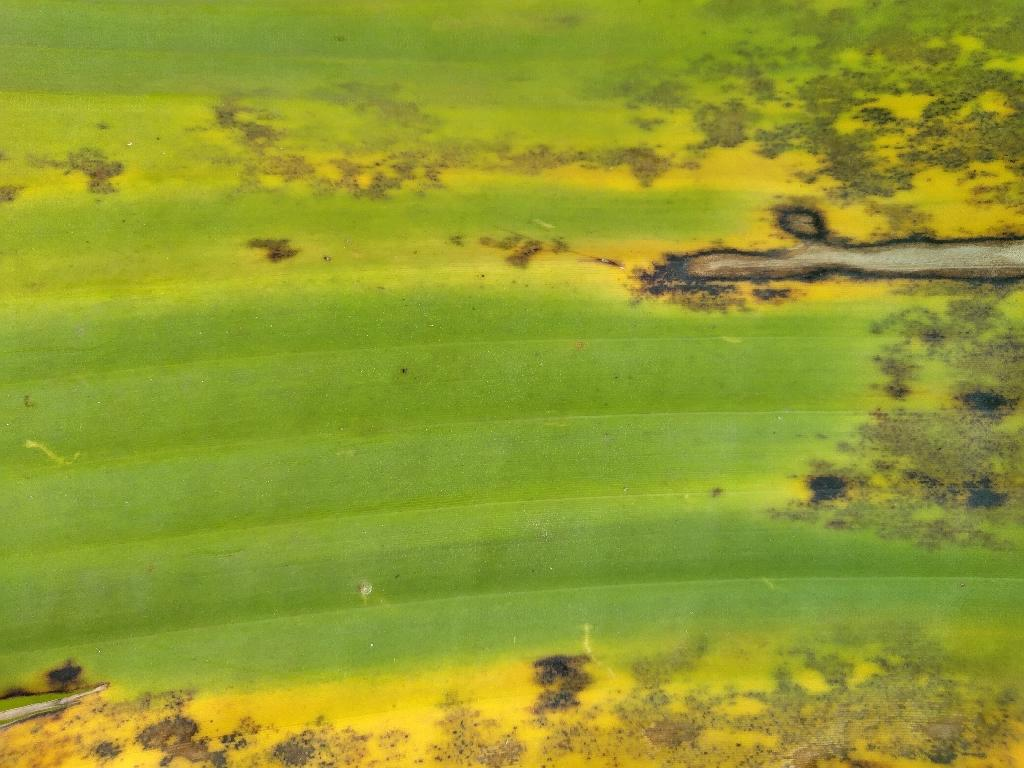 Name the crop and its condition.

banana, black sigatoka
